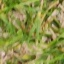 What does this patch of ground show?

grass
